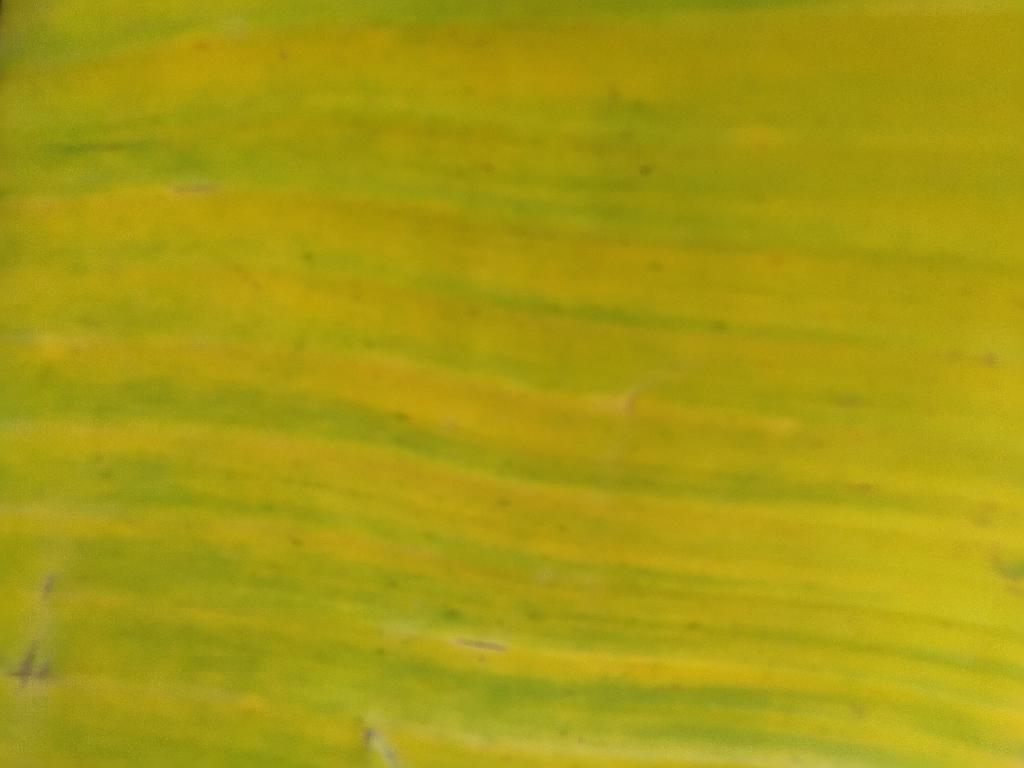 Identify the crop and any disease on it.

banana, fusarium wilt race 1
